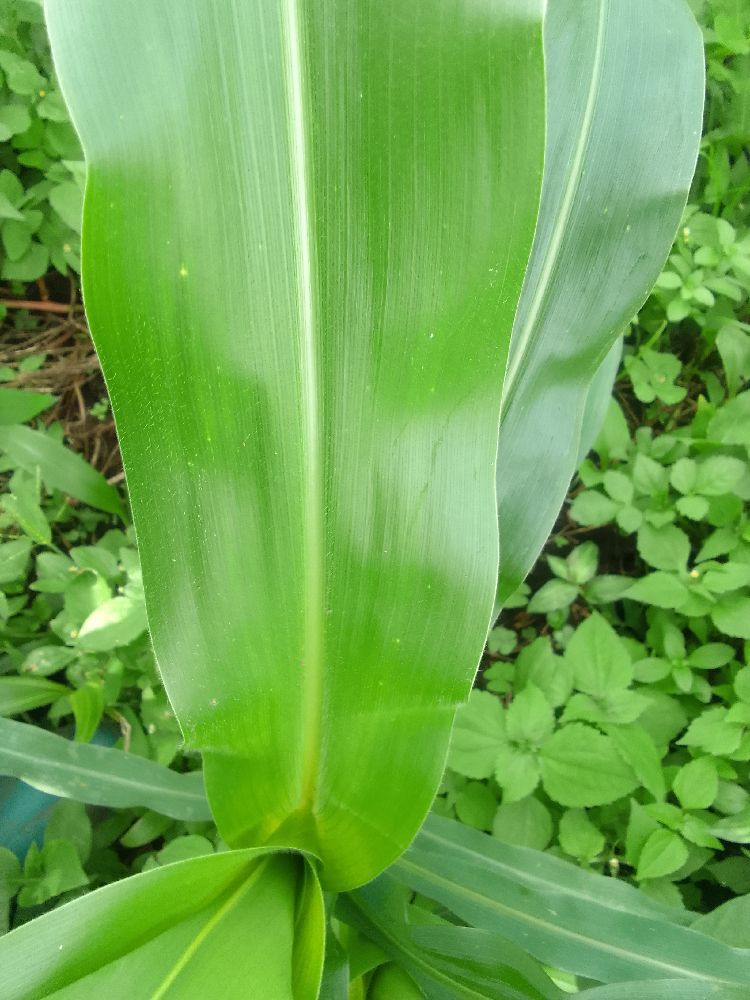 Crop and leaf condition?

maize, healthy
